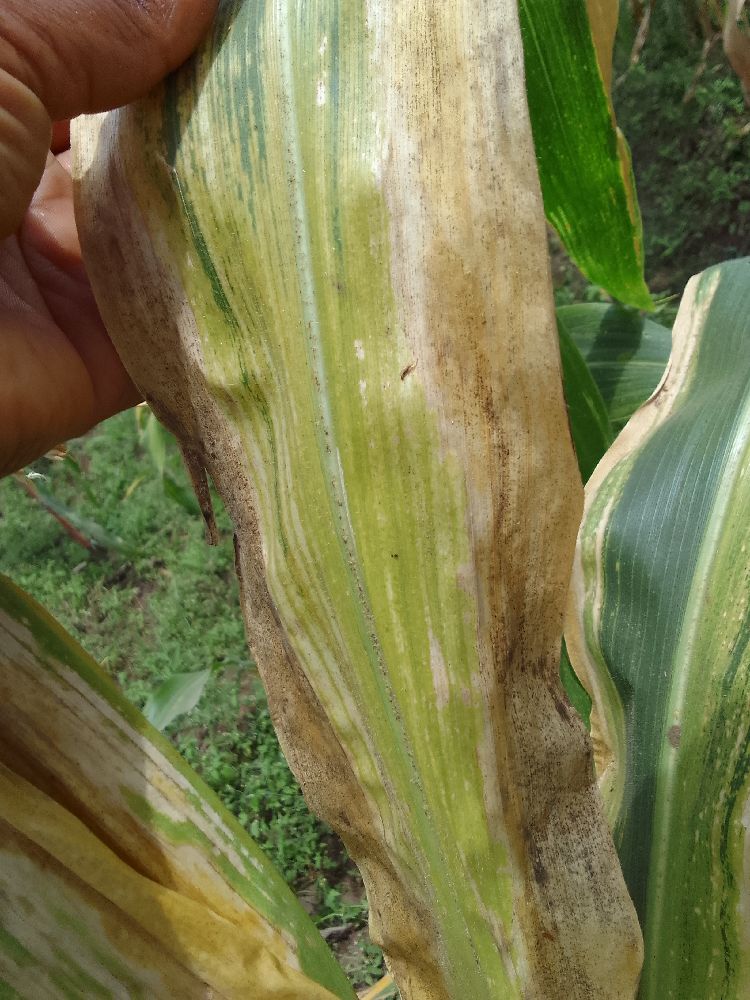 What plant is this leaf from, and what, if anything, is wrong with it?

maize, maize lethal necrosis
